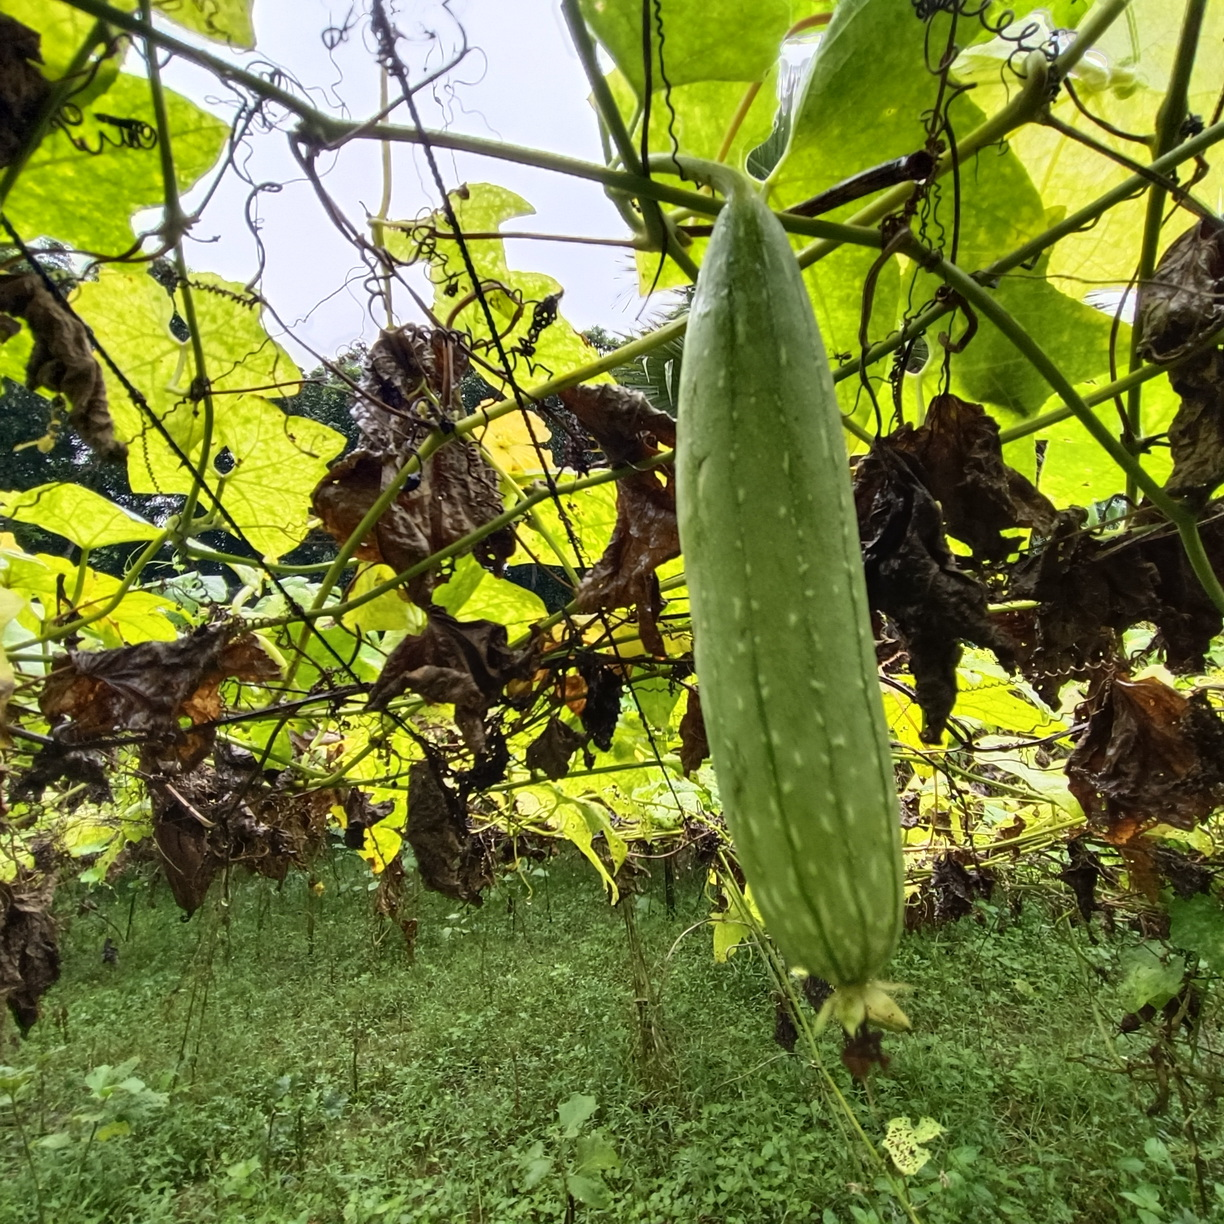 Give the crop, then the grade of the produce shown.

luffa, fresh
